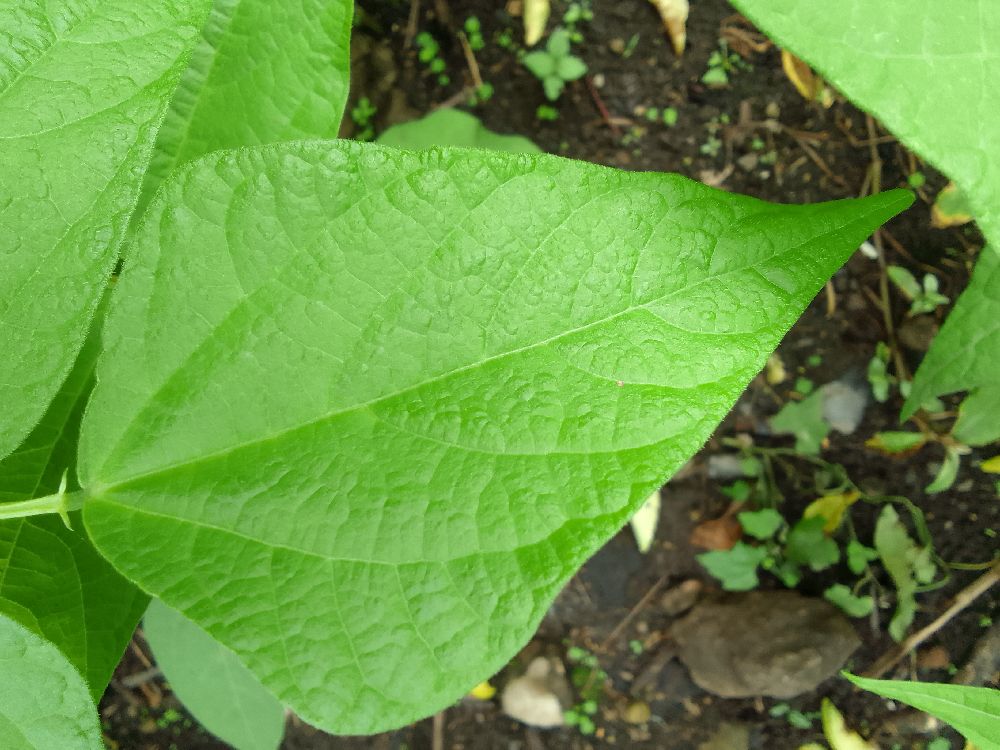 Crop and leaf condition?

common bean, healthy
